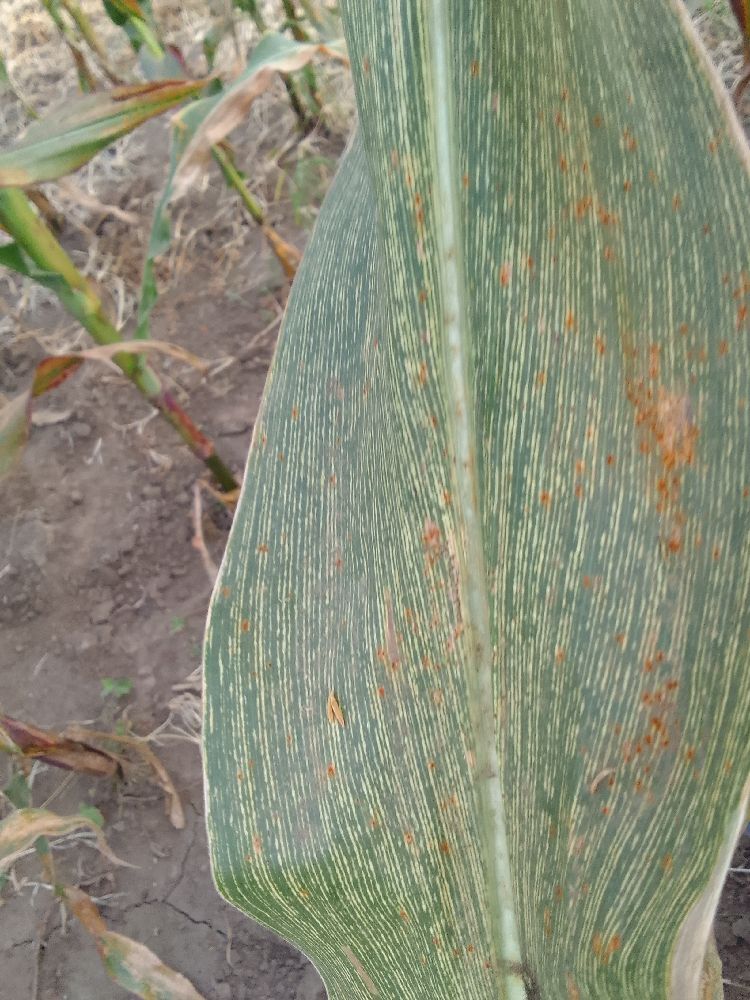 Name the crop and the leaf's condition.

maize, maize streak virus
